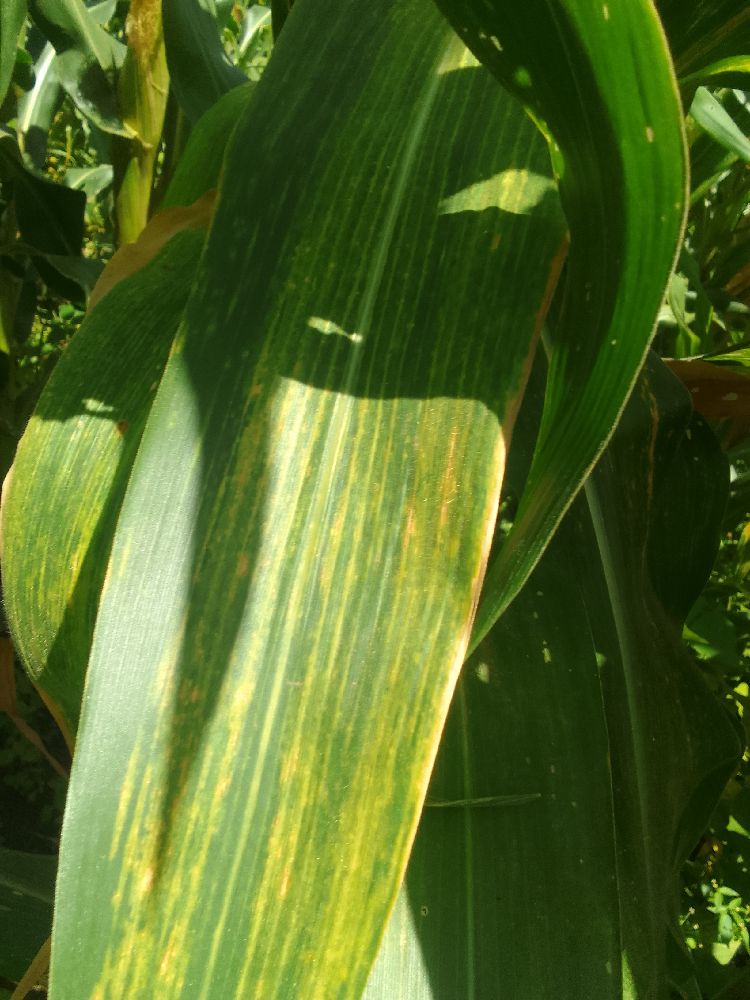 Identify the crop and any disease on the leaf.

maize, maize lethal necrosis
